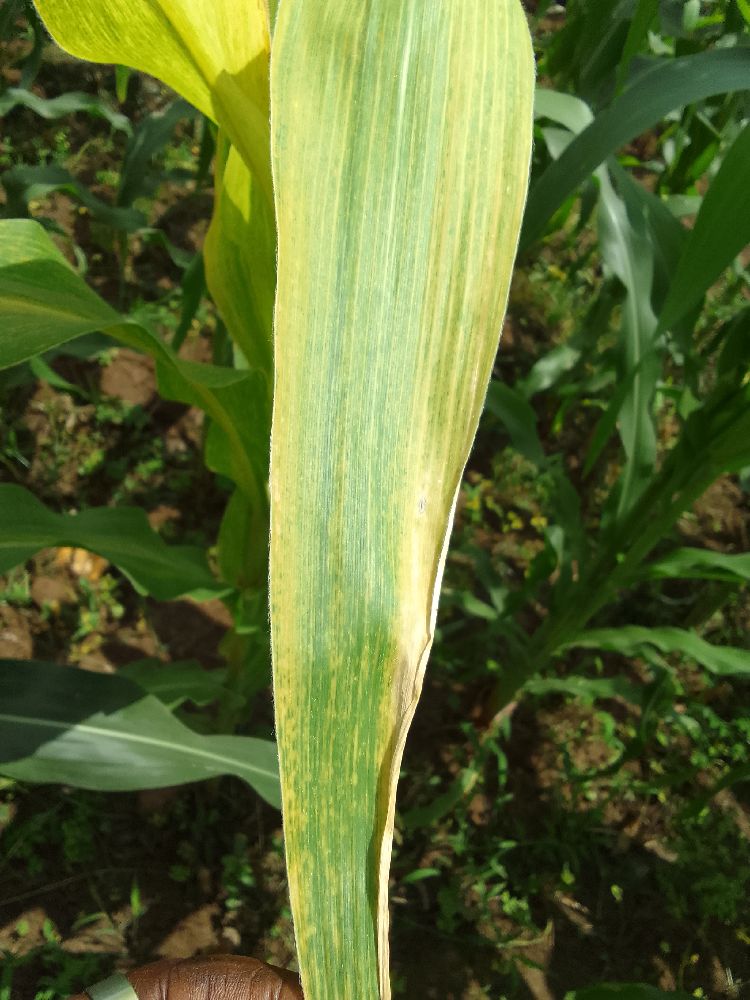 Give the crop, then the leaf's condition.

maize, maize lethal necrosis
